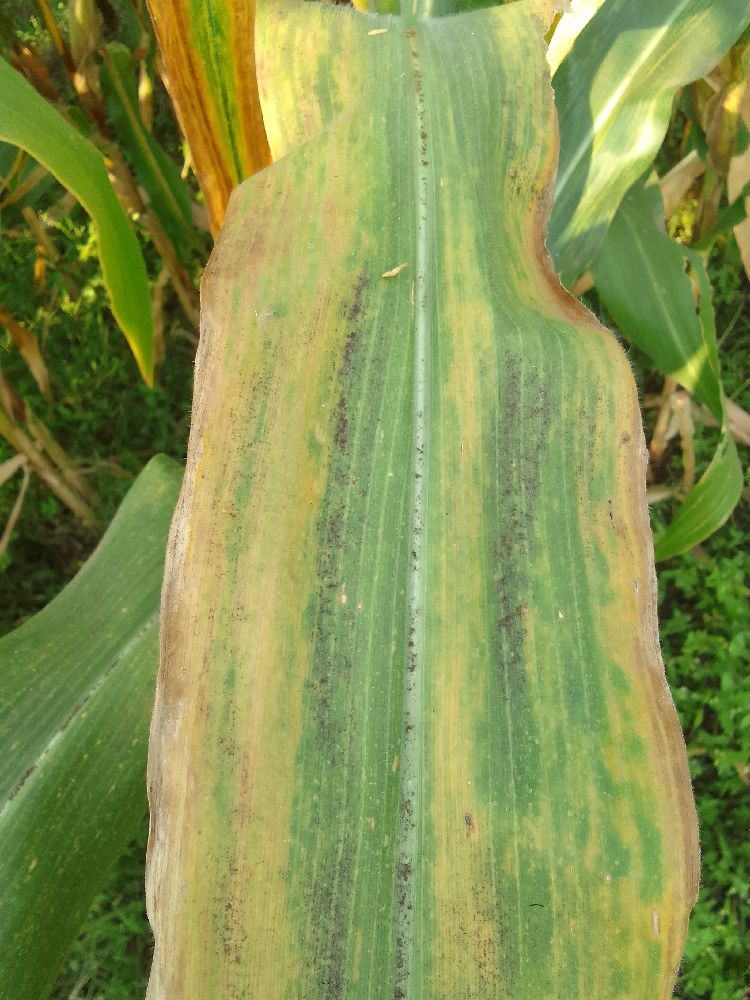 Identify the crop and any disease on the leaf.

maize, maize lethal necrosis
